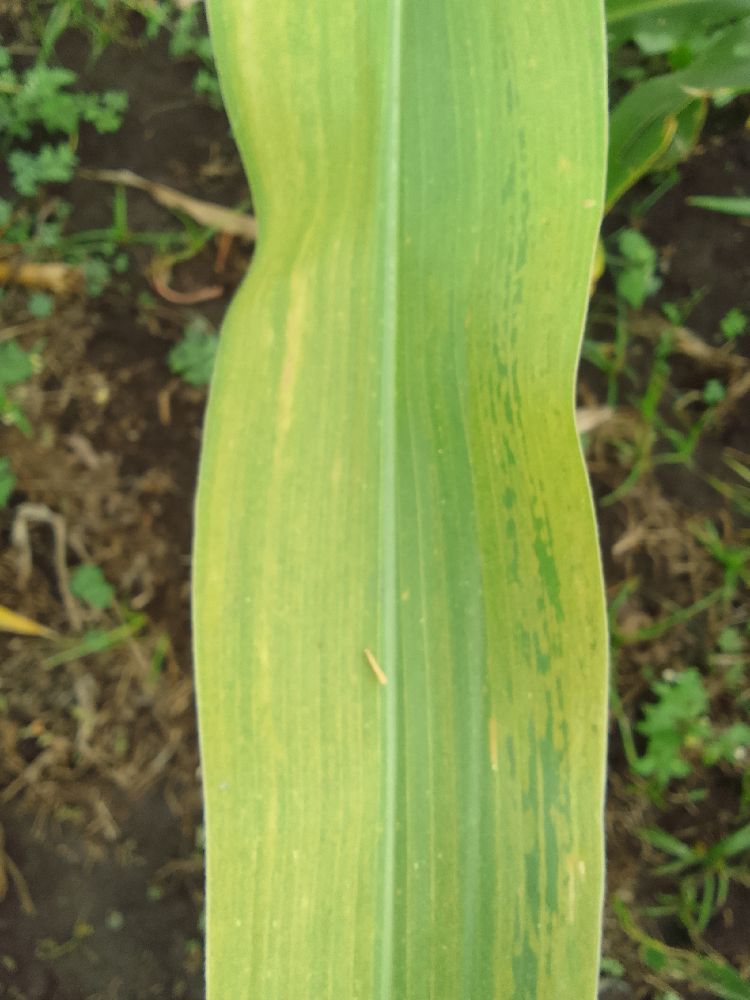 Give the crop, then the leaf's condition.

maize, maize lethal necrosis
